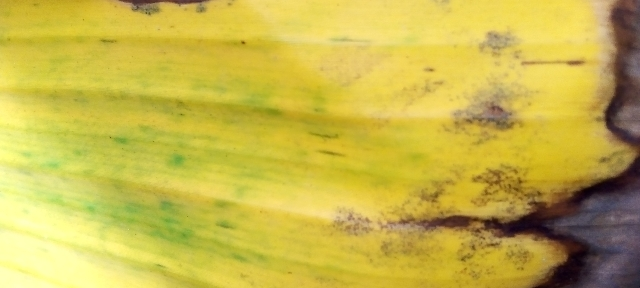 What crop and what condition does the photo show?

banana, fusarium wilt race 1
